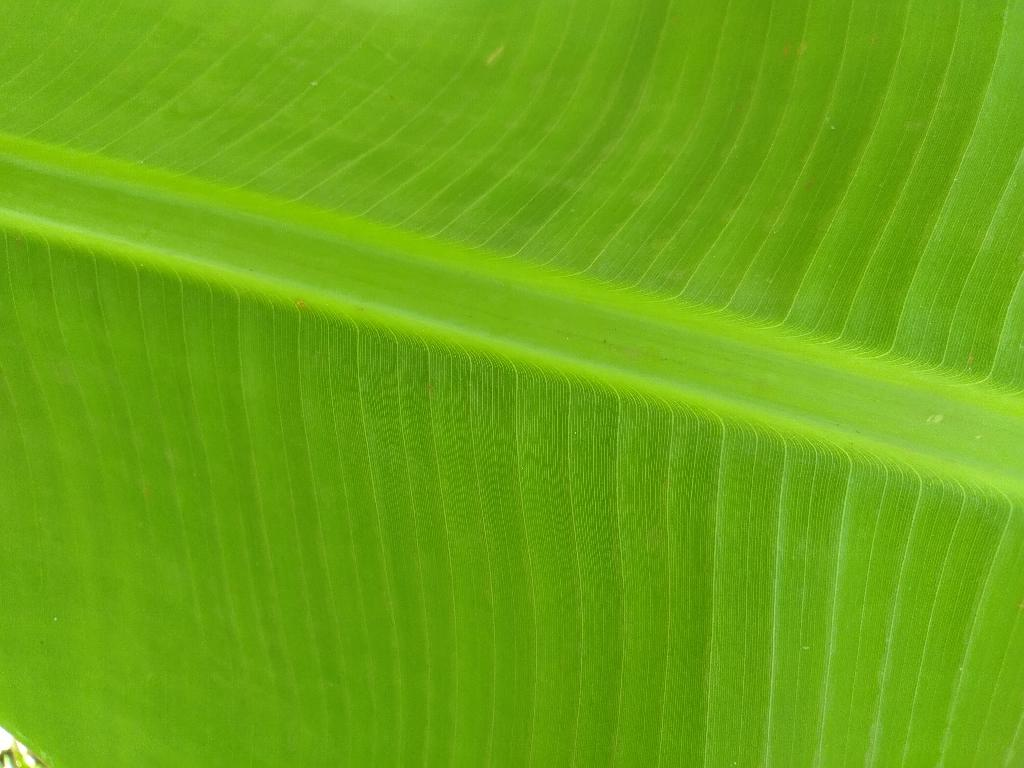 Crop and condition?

banana, healthy
